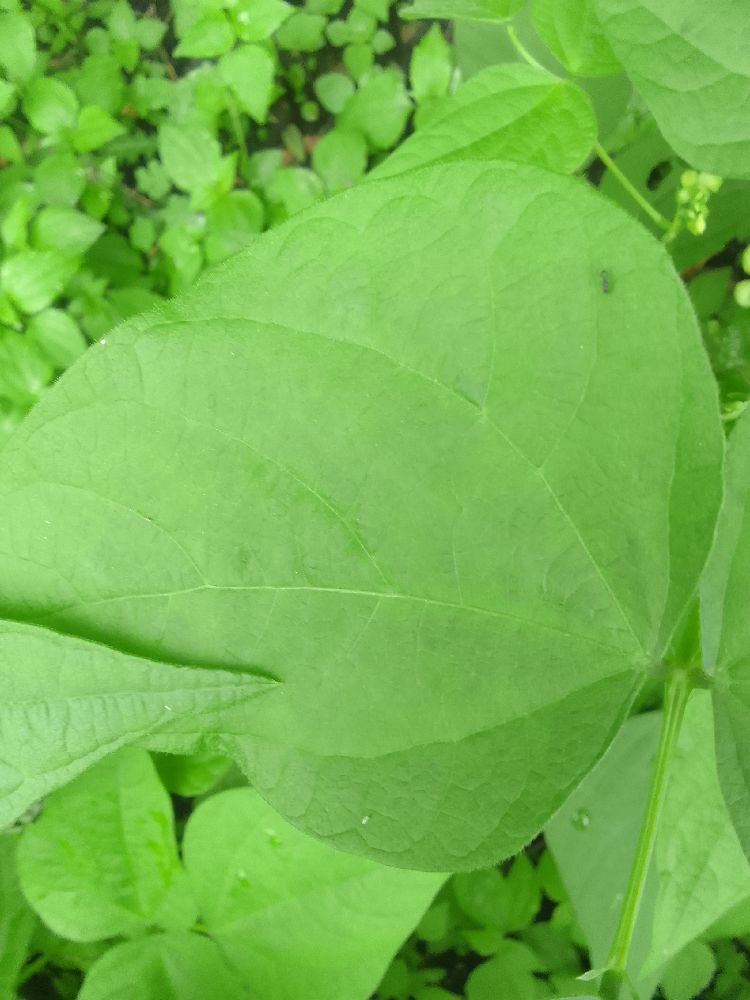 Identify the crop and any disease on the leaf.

common bean, healthy
